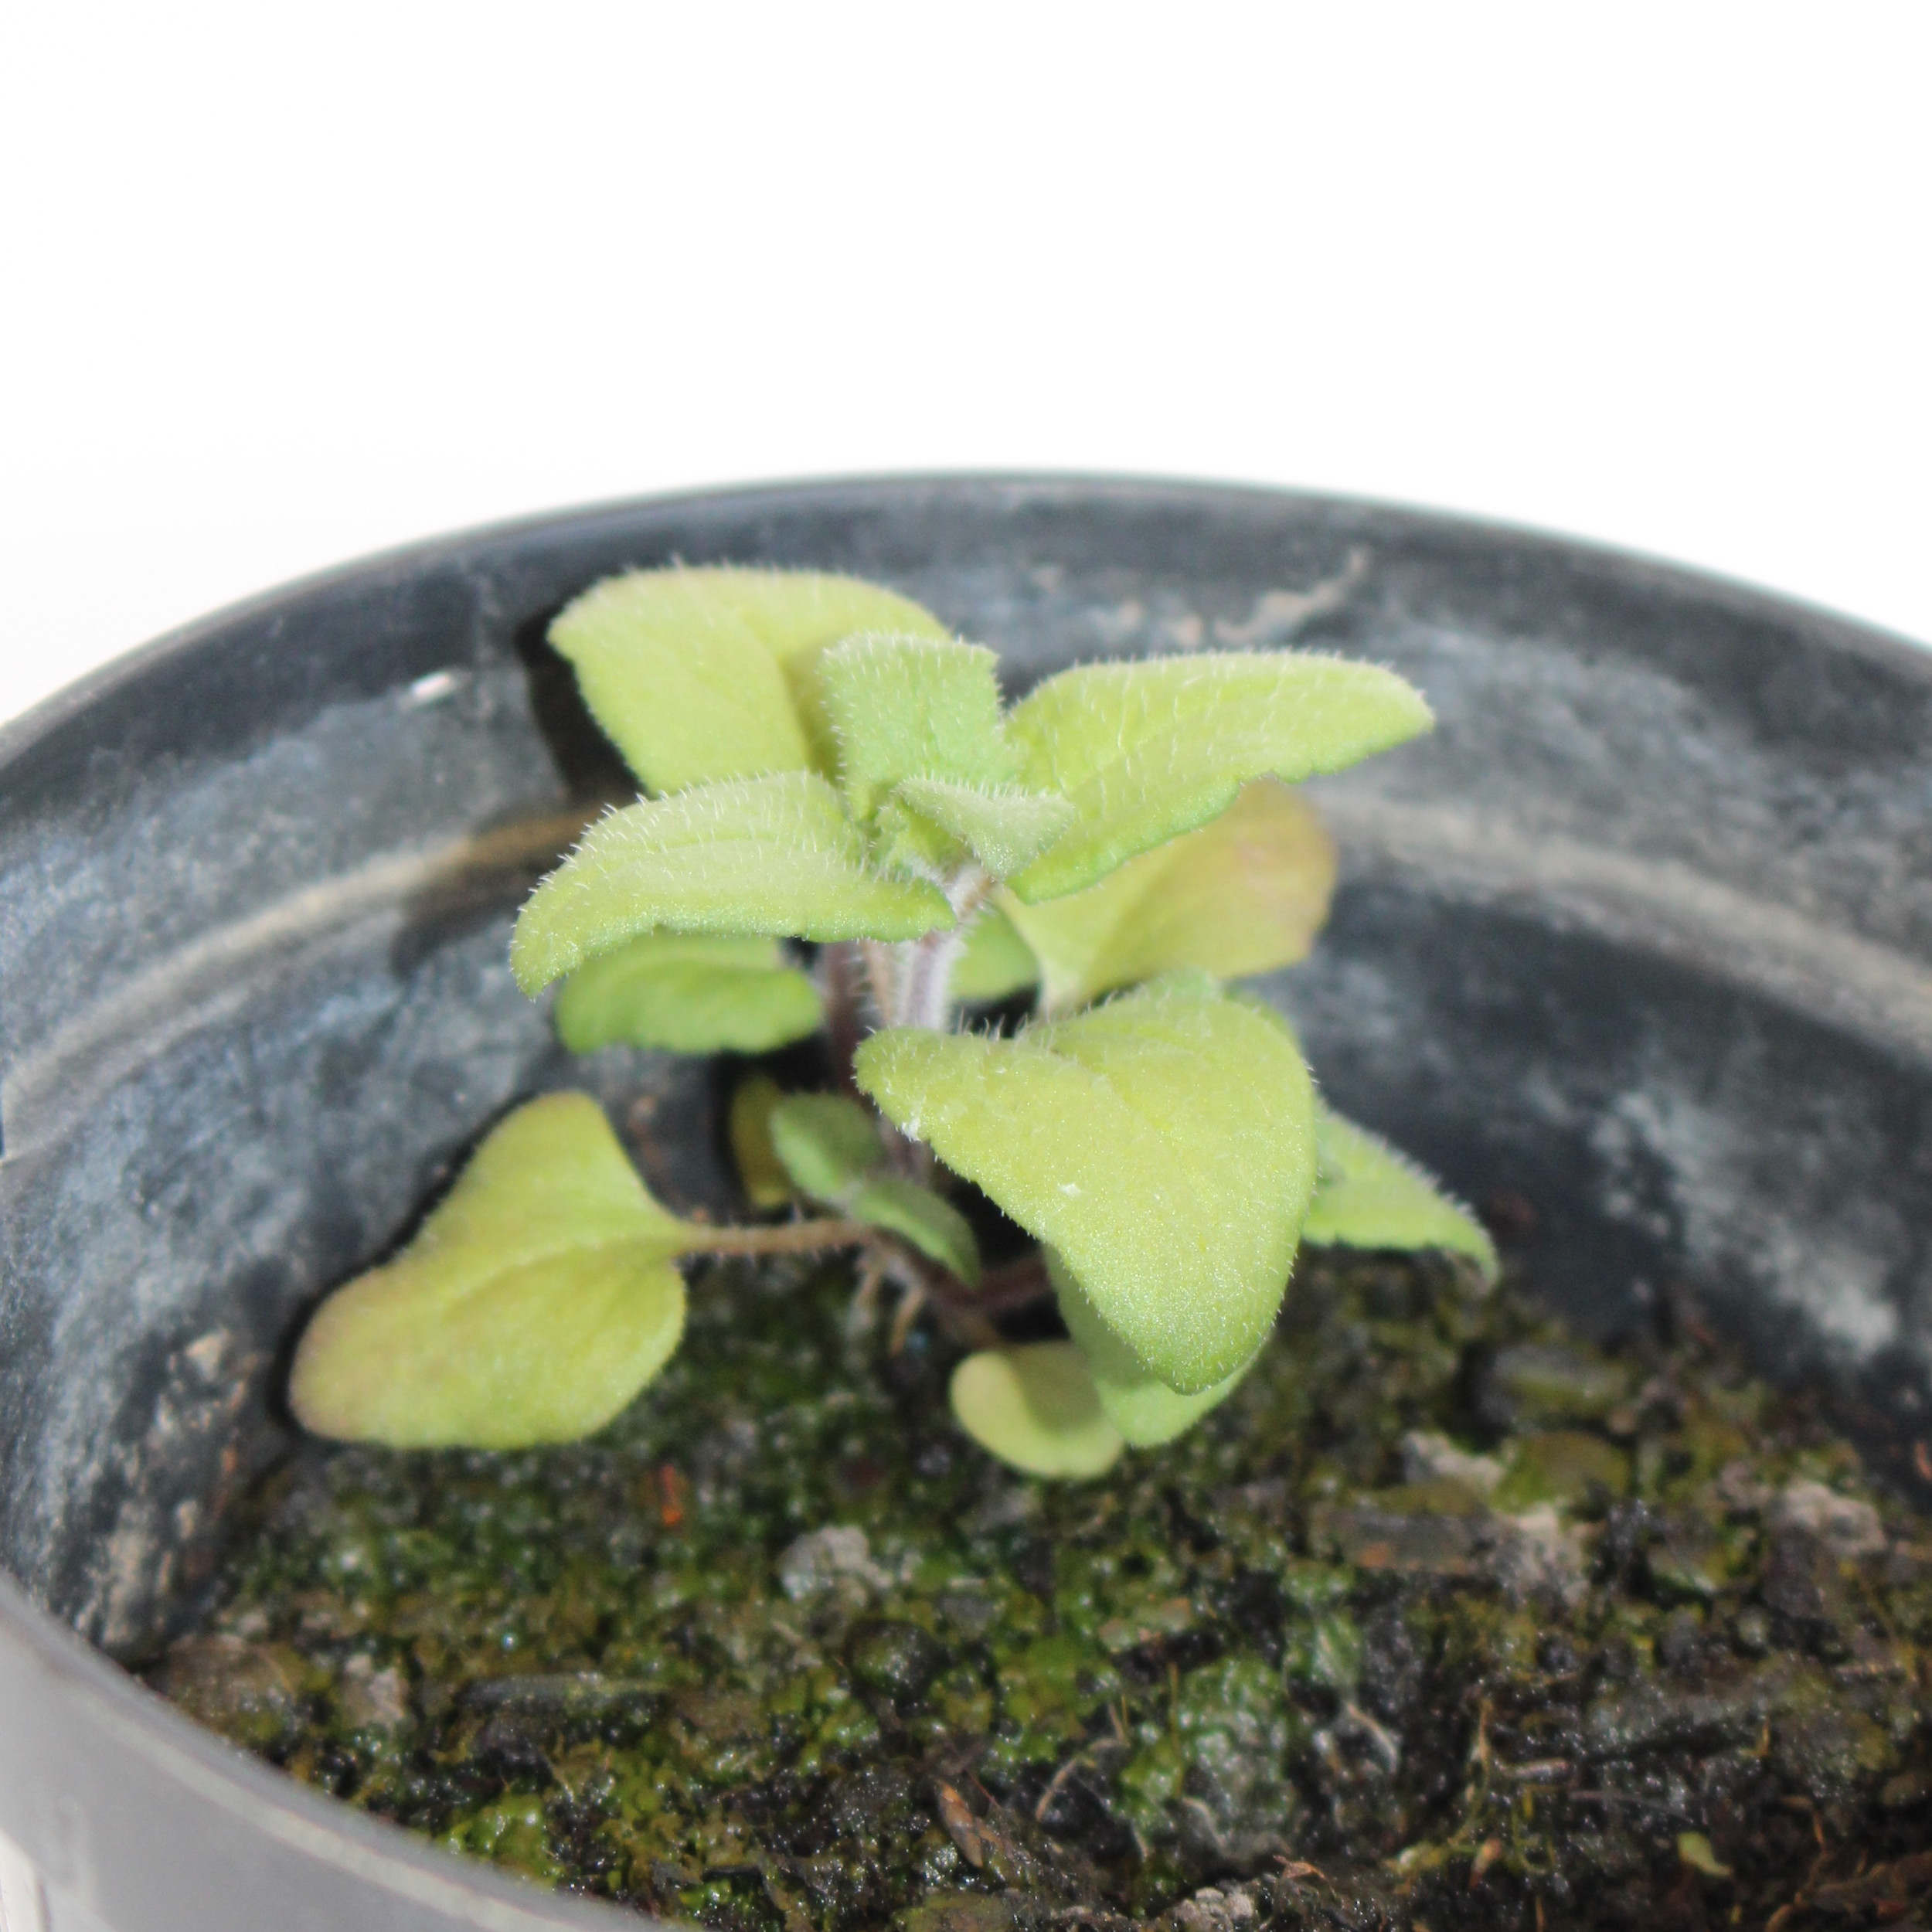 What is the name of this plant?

Veronica persica
